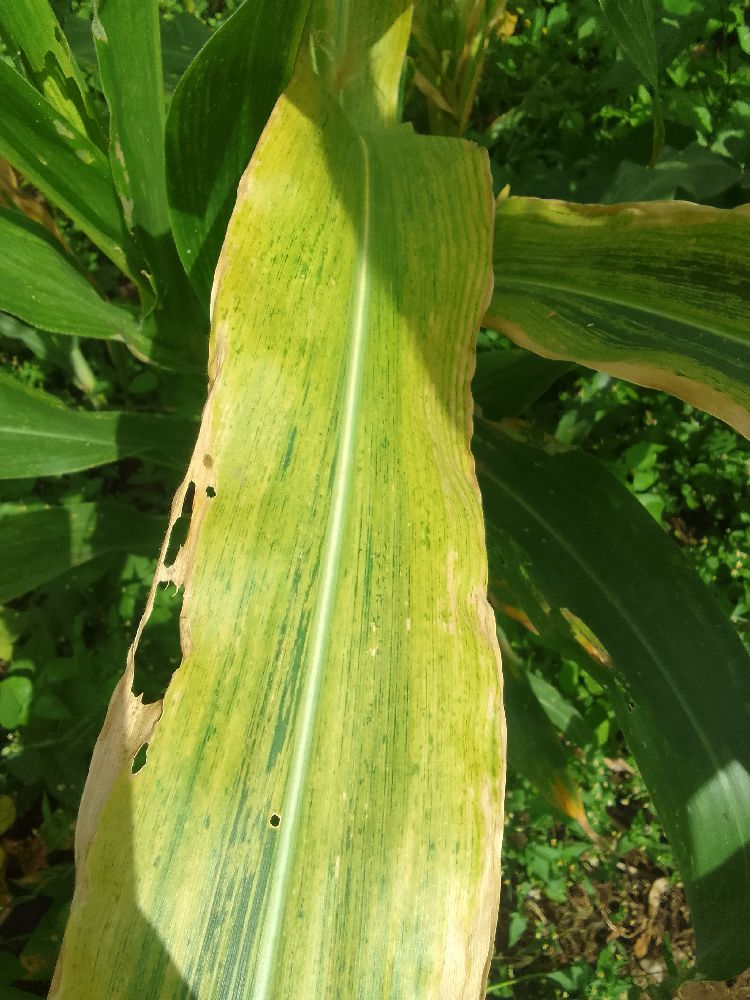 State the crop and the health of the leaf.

maize, maize lethal necrosis
